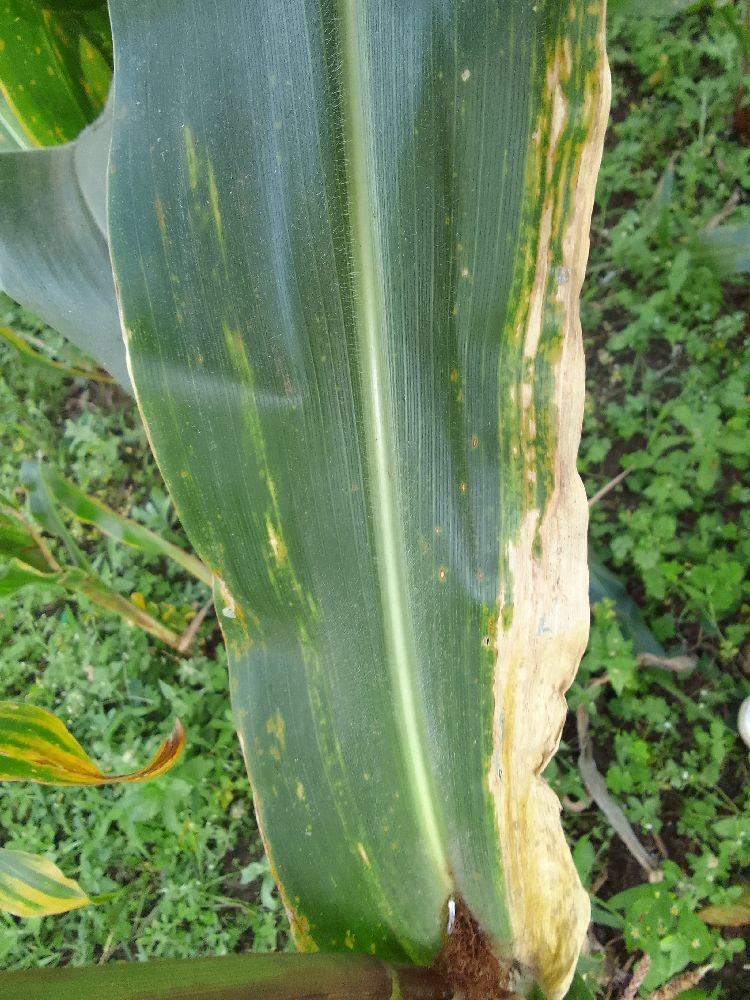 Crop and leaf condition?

maize, maize lethal necrosis
